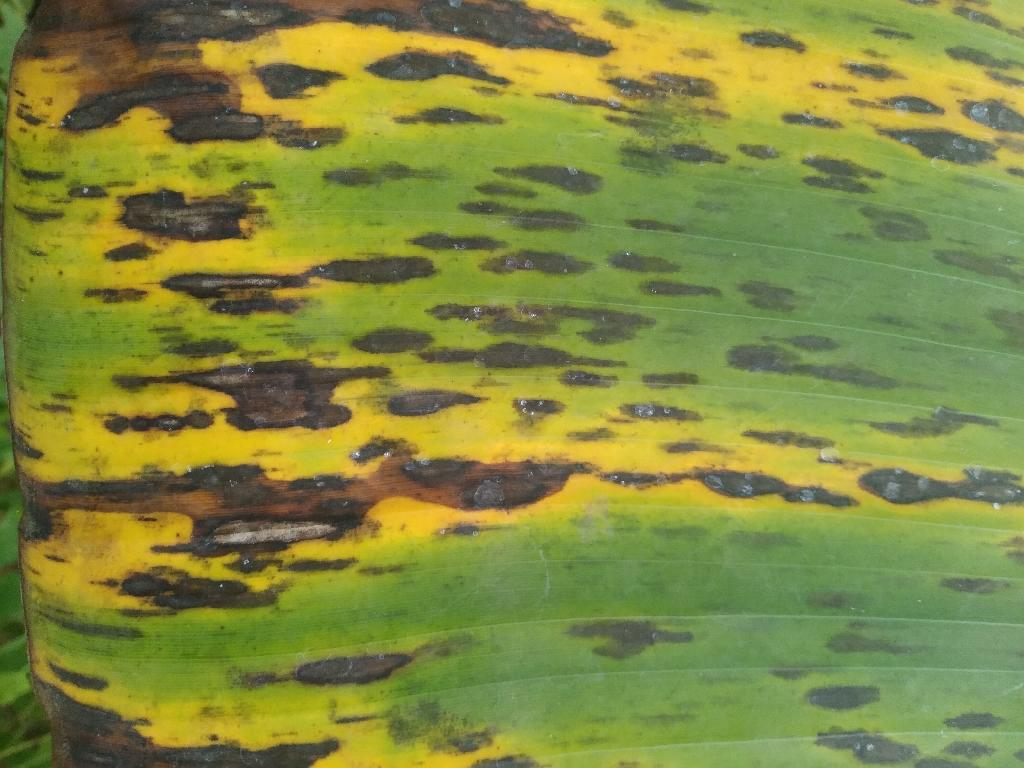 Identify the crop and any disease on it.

banana, black sigatoka
